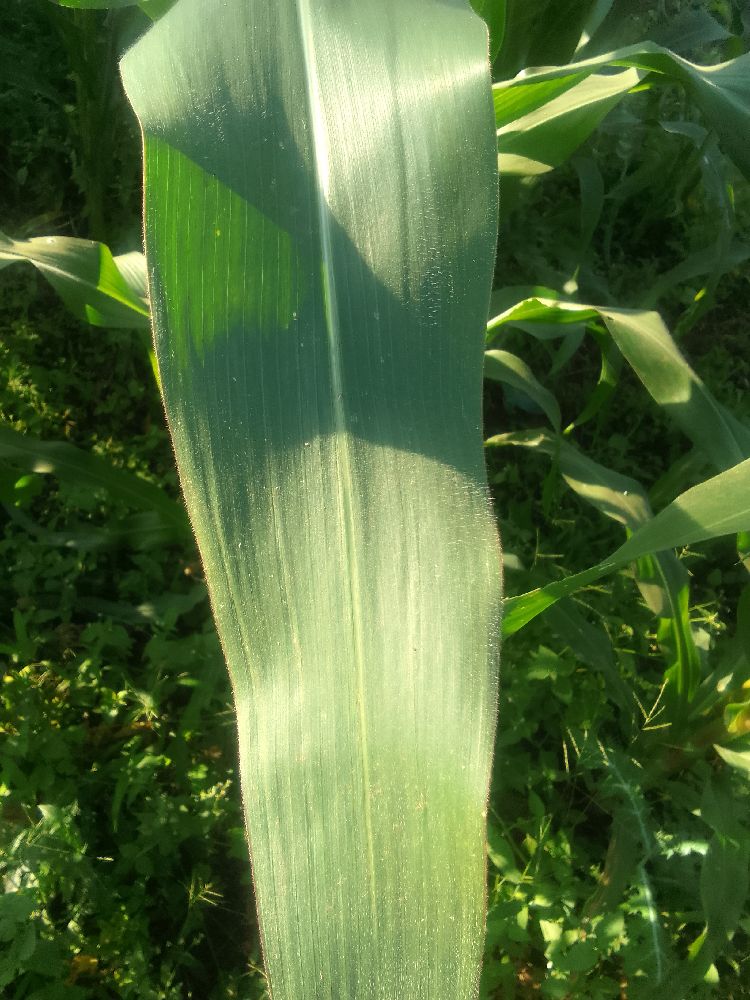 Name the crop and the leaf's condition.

maize, healthy
